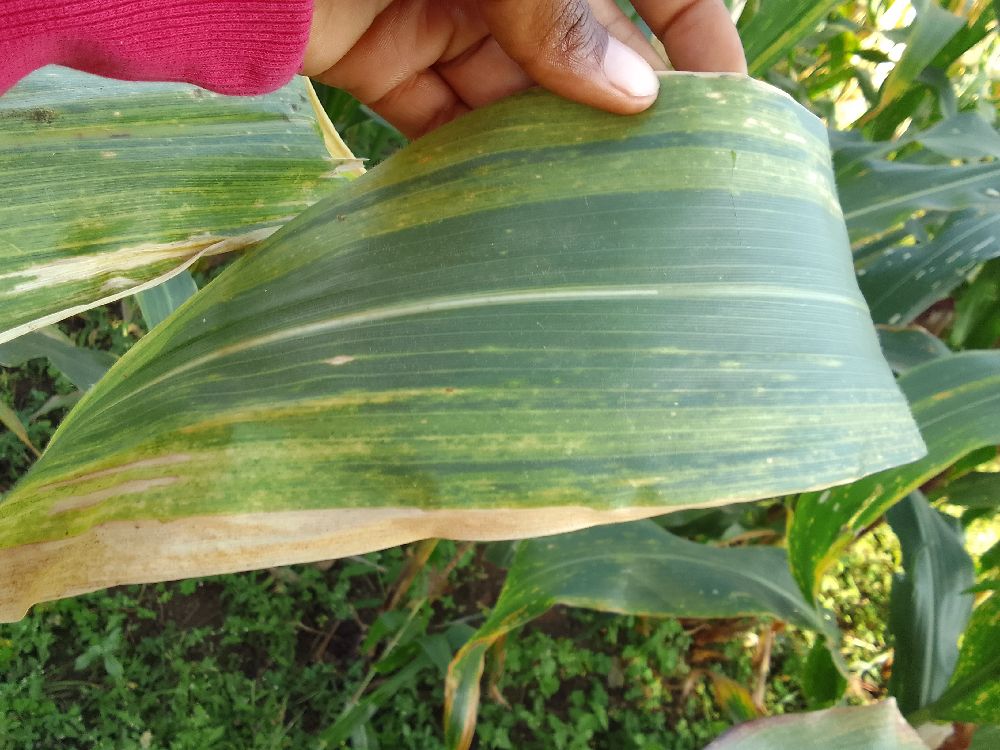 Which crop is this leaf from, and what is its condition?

maize, maize lethal necrosis
